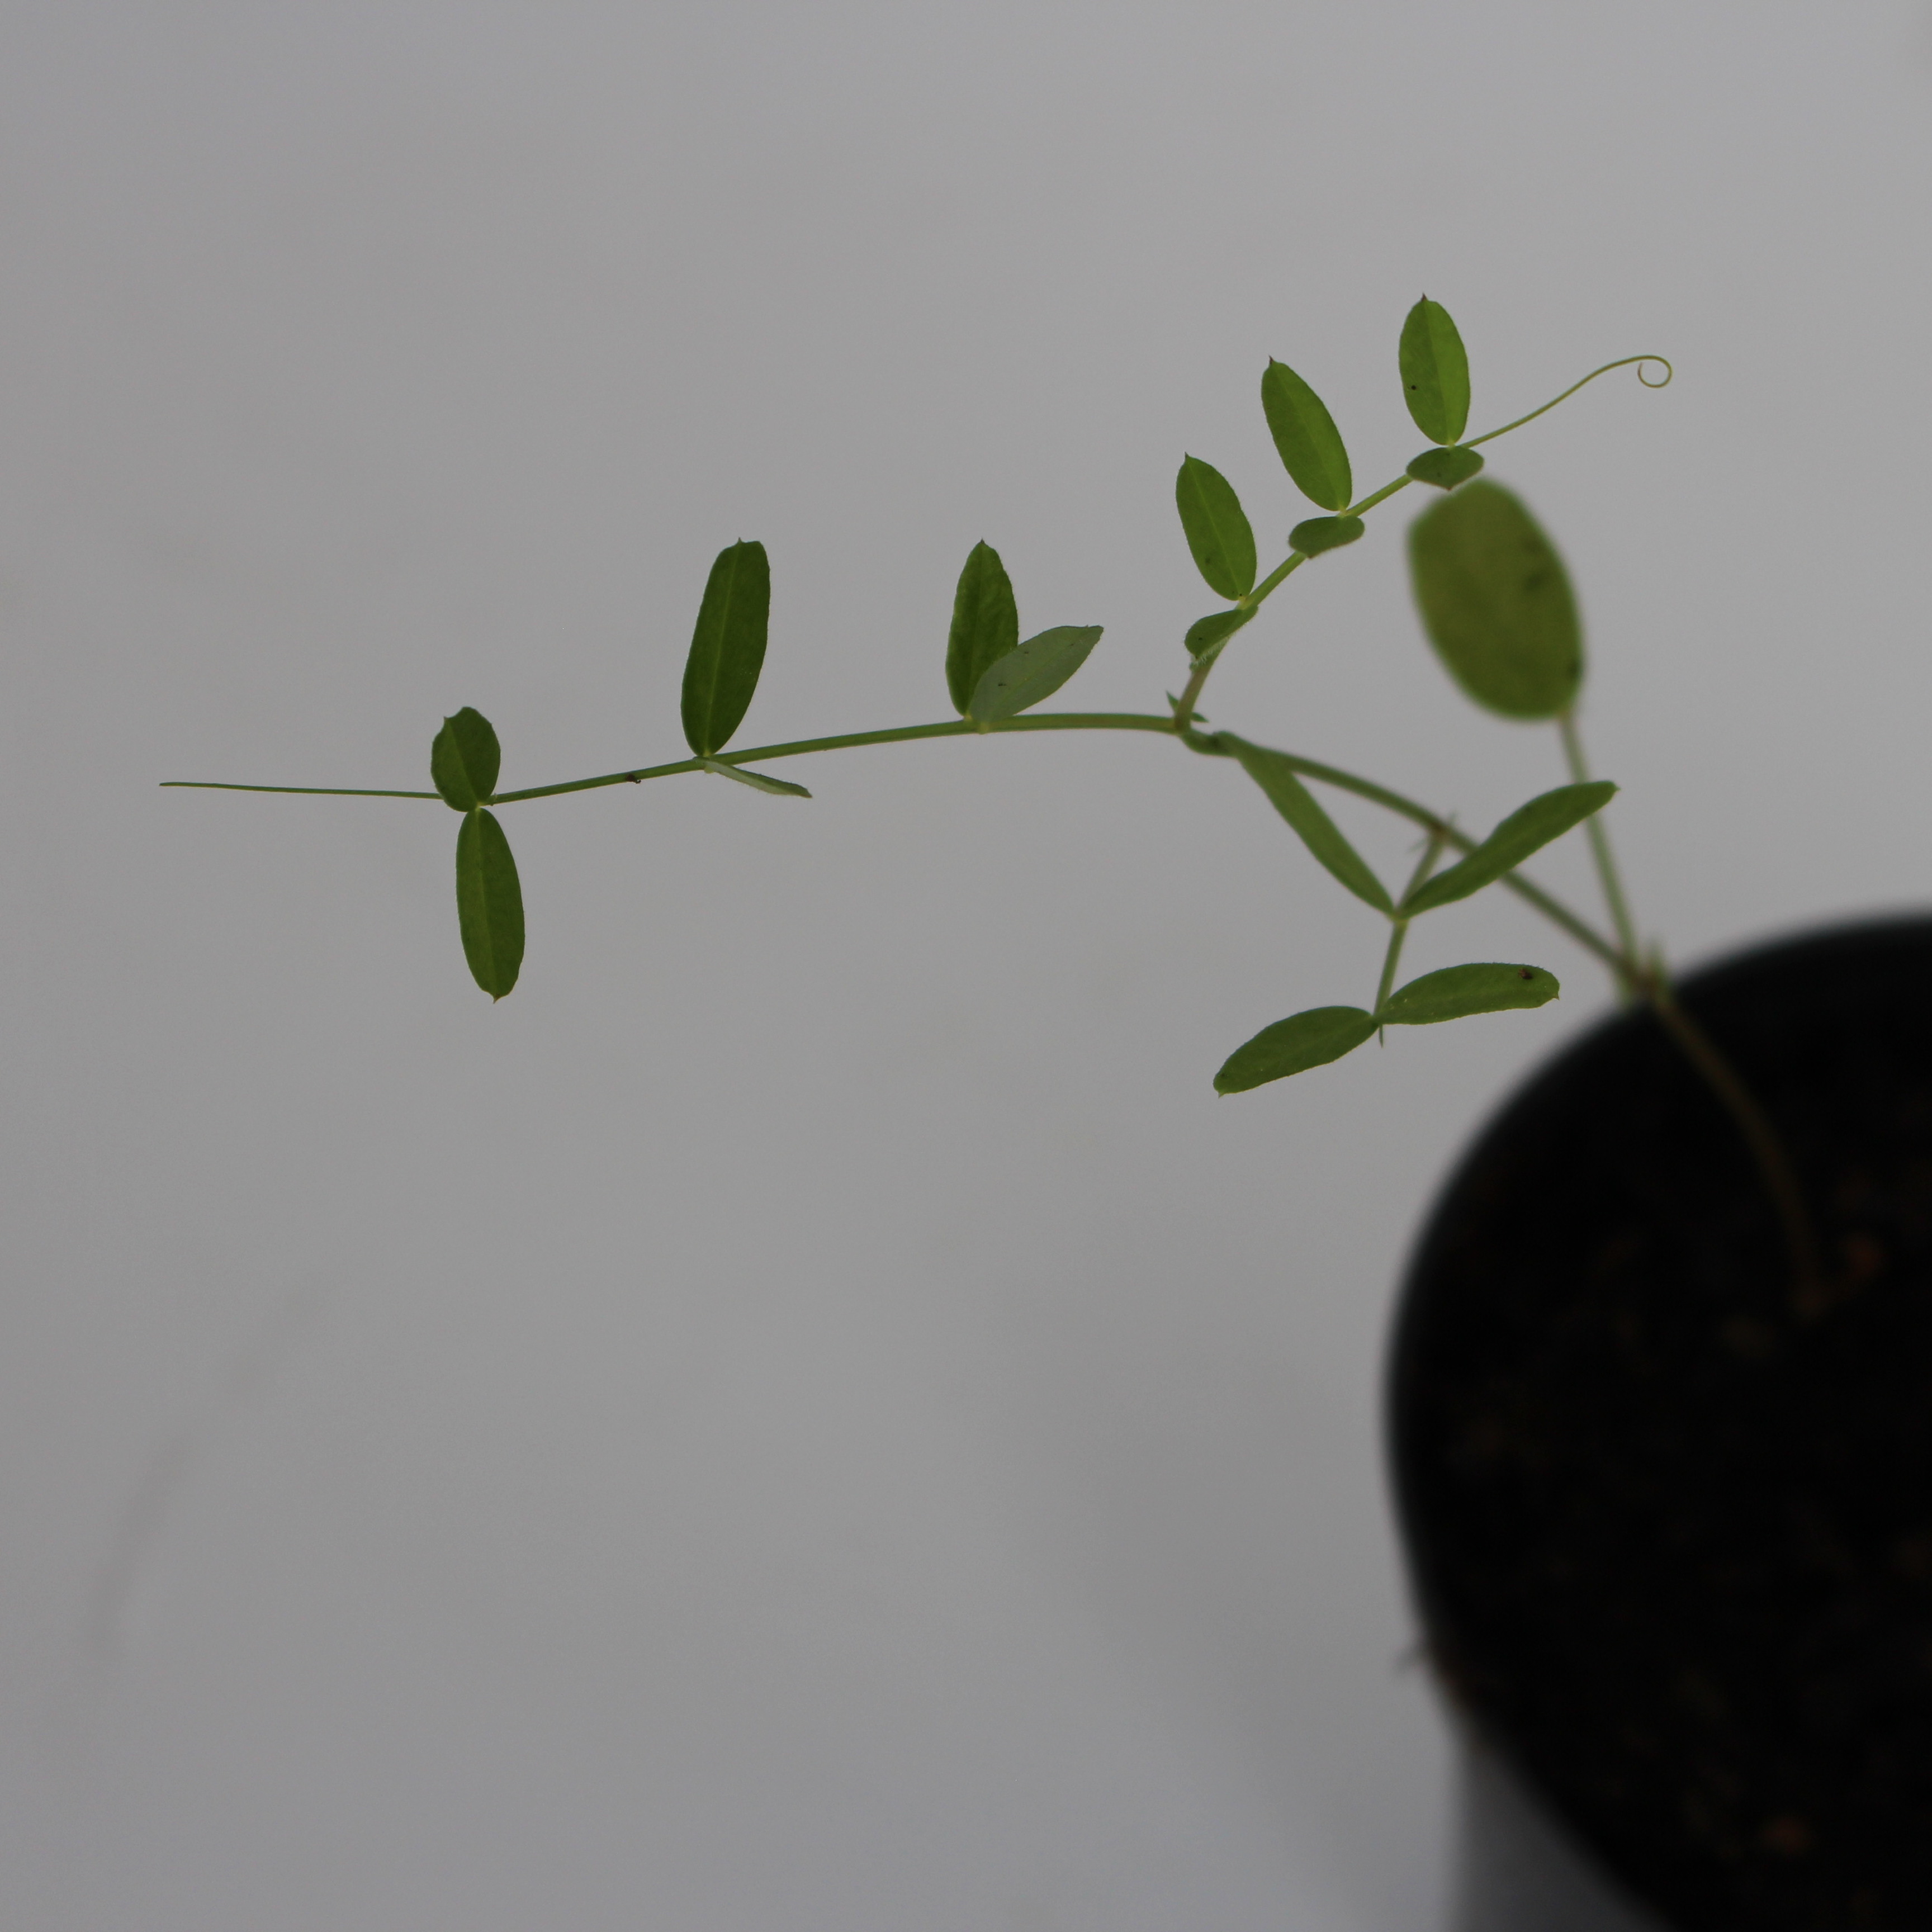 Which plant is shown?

Vicia sativa
